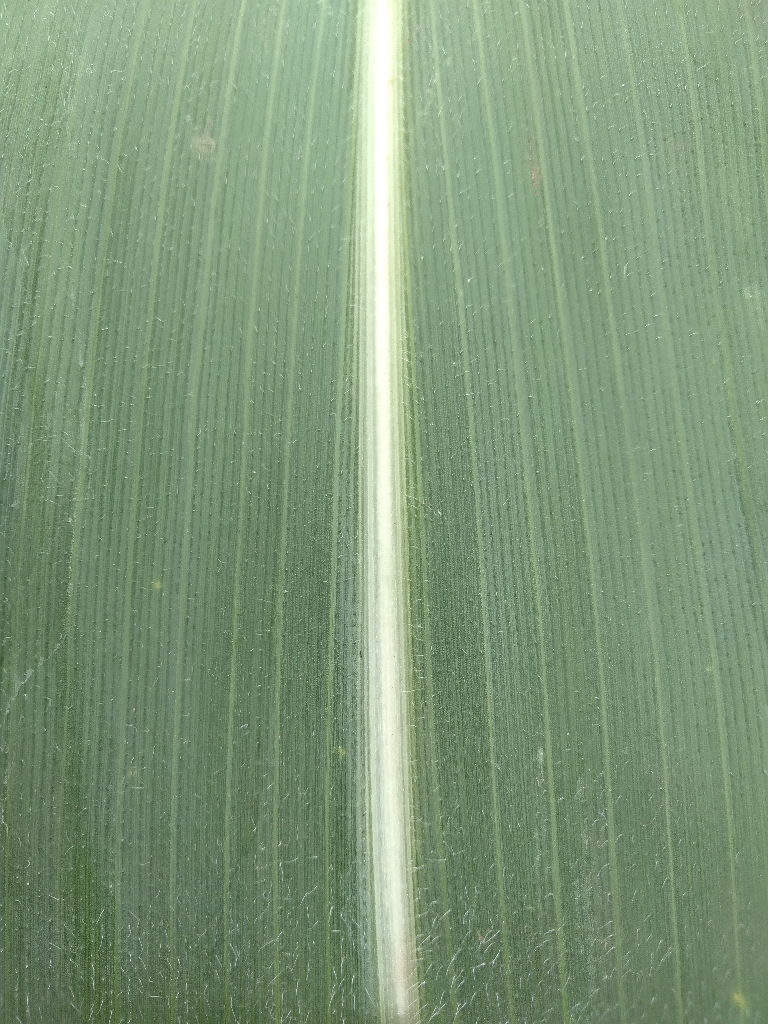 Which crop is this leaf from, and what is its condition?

maize, healthy
